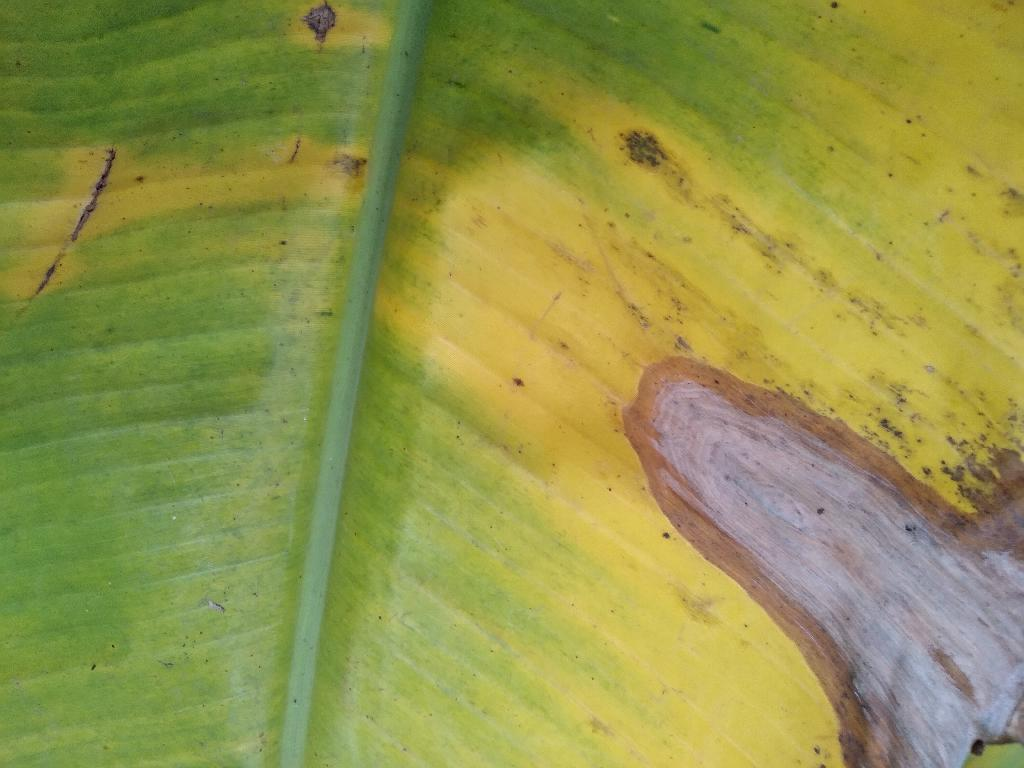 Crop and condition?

banana, fusarium wilt race 1
